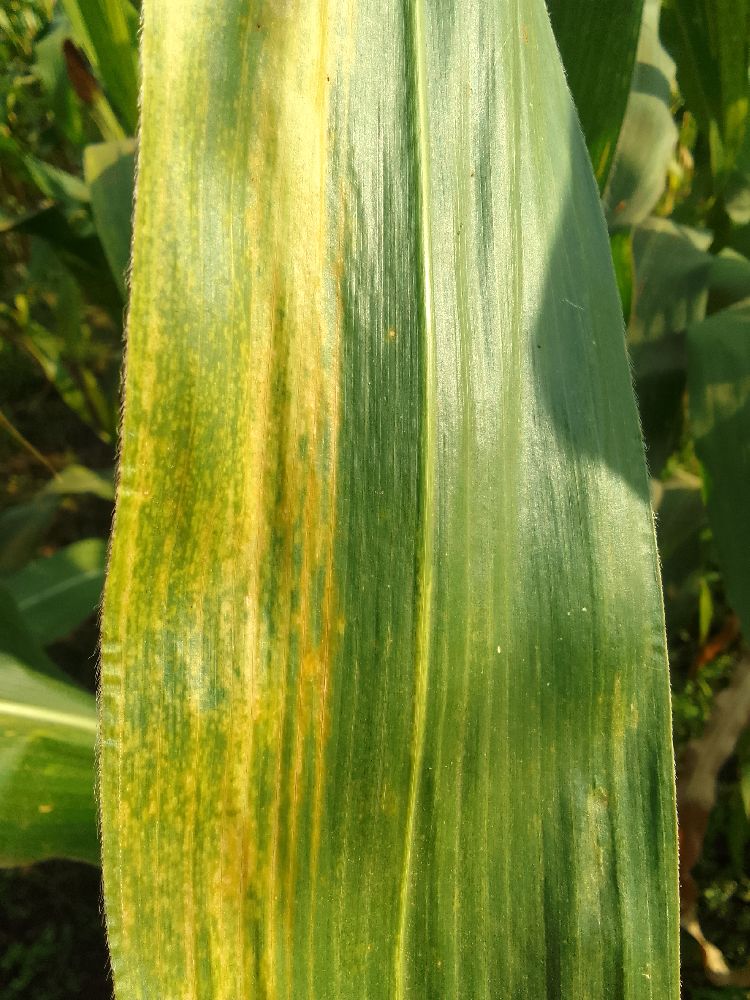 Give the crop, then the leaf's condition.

maize, maize lethal necrosis
